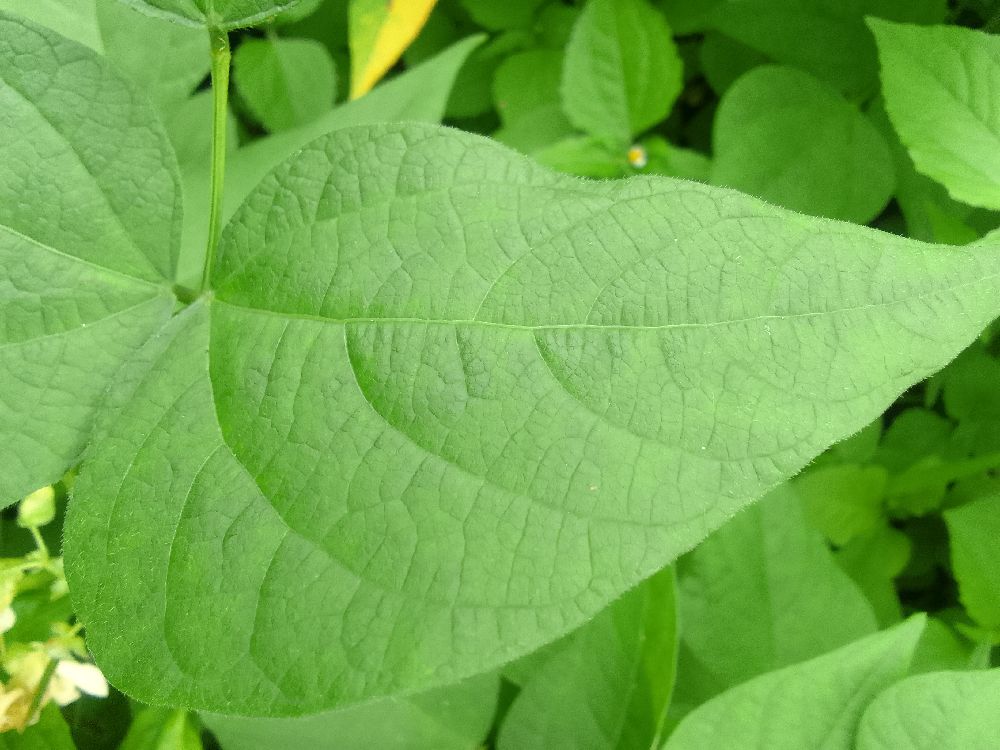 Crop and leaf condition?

common bean, healthy
